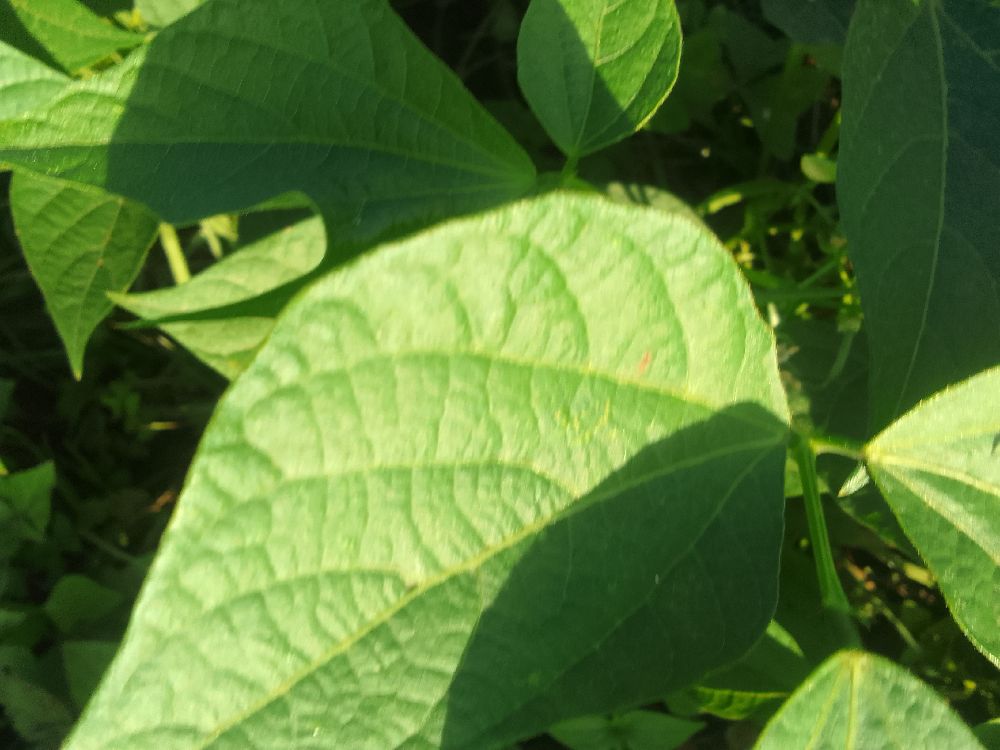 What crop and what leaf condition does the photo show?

common bean, healthy
